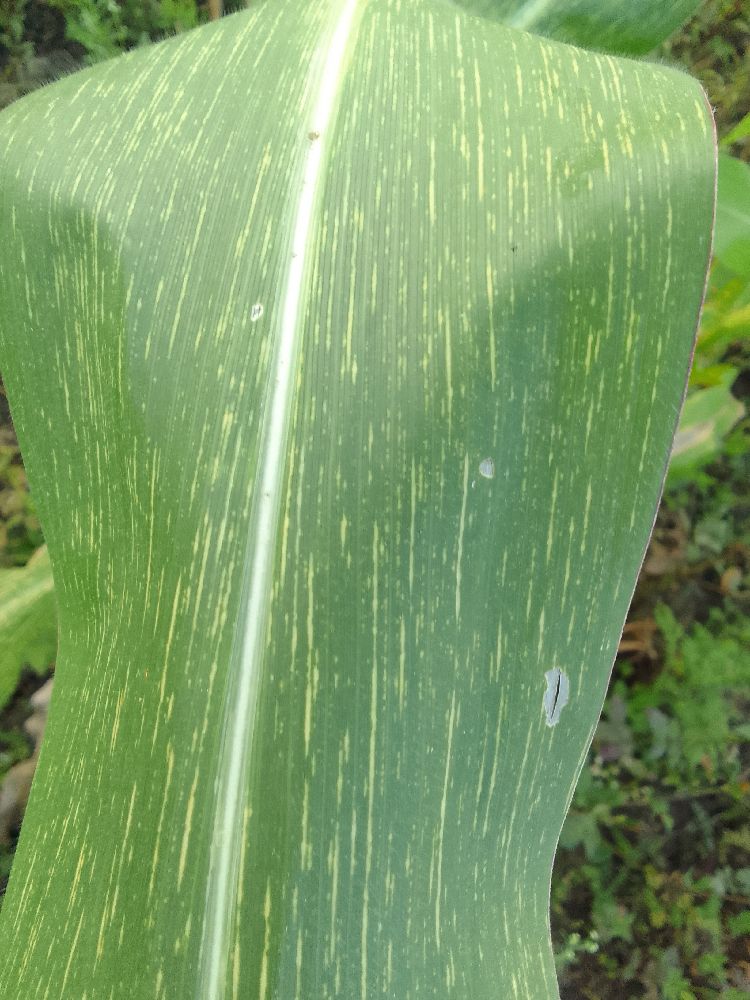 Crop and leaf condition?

maize, maize streak virus
